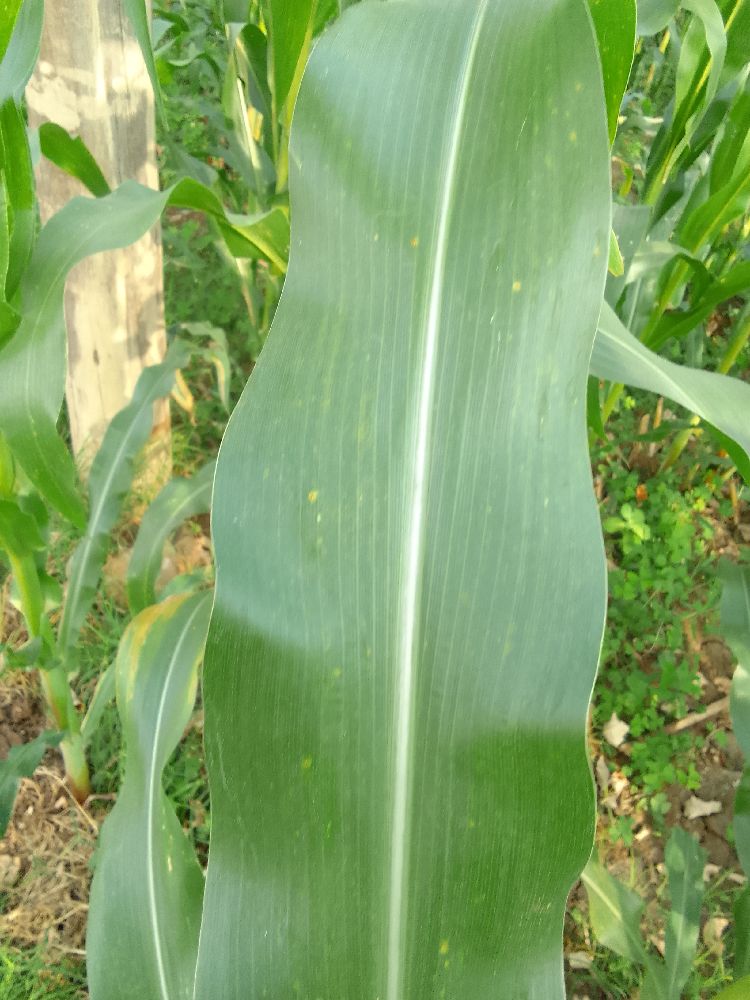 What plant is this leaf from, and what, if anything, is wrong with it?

maize, healthy
